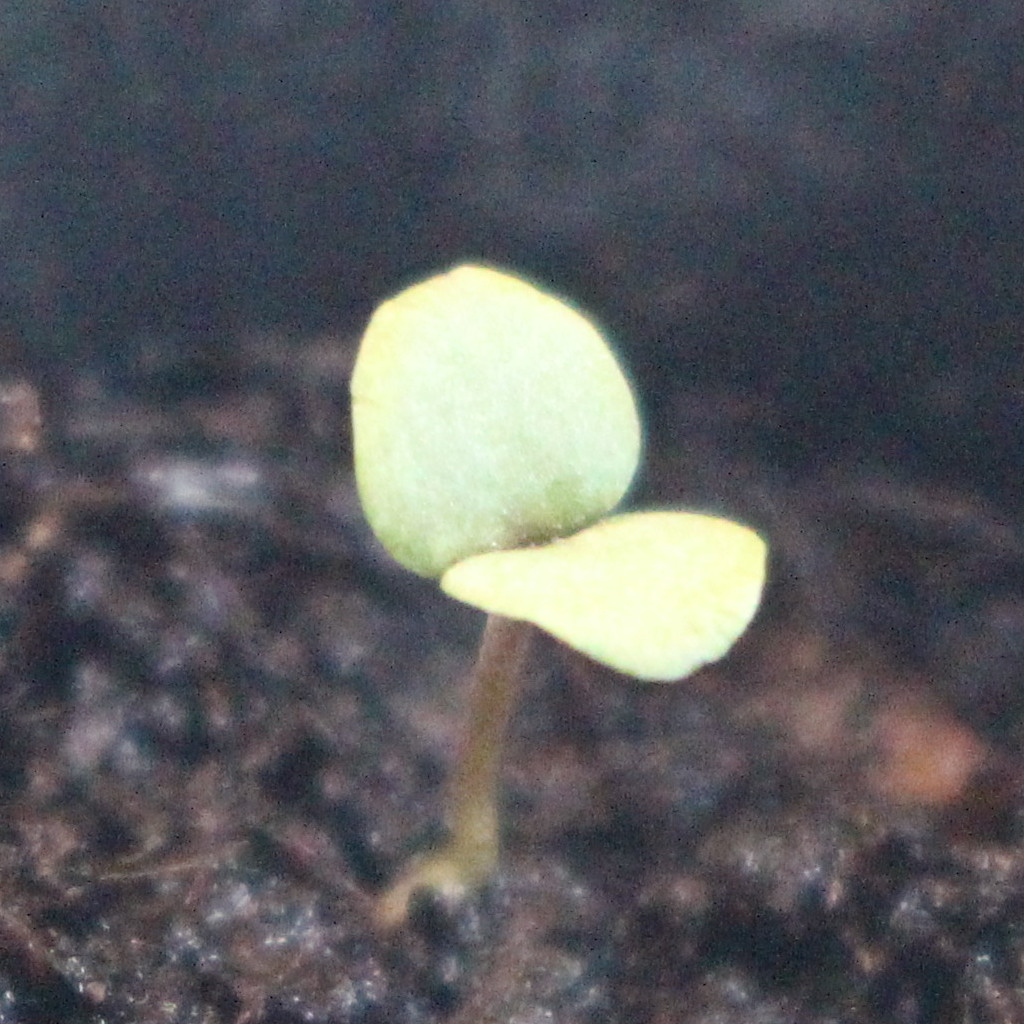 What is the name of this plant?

Veronica persica
